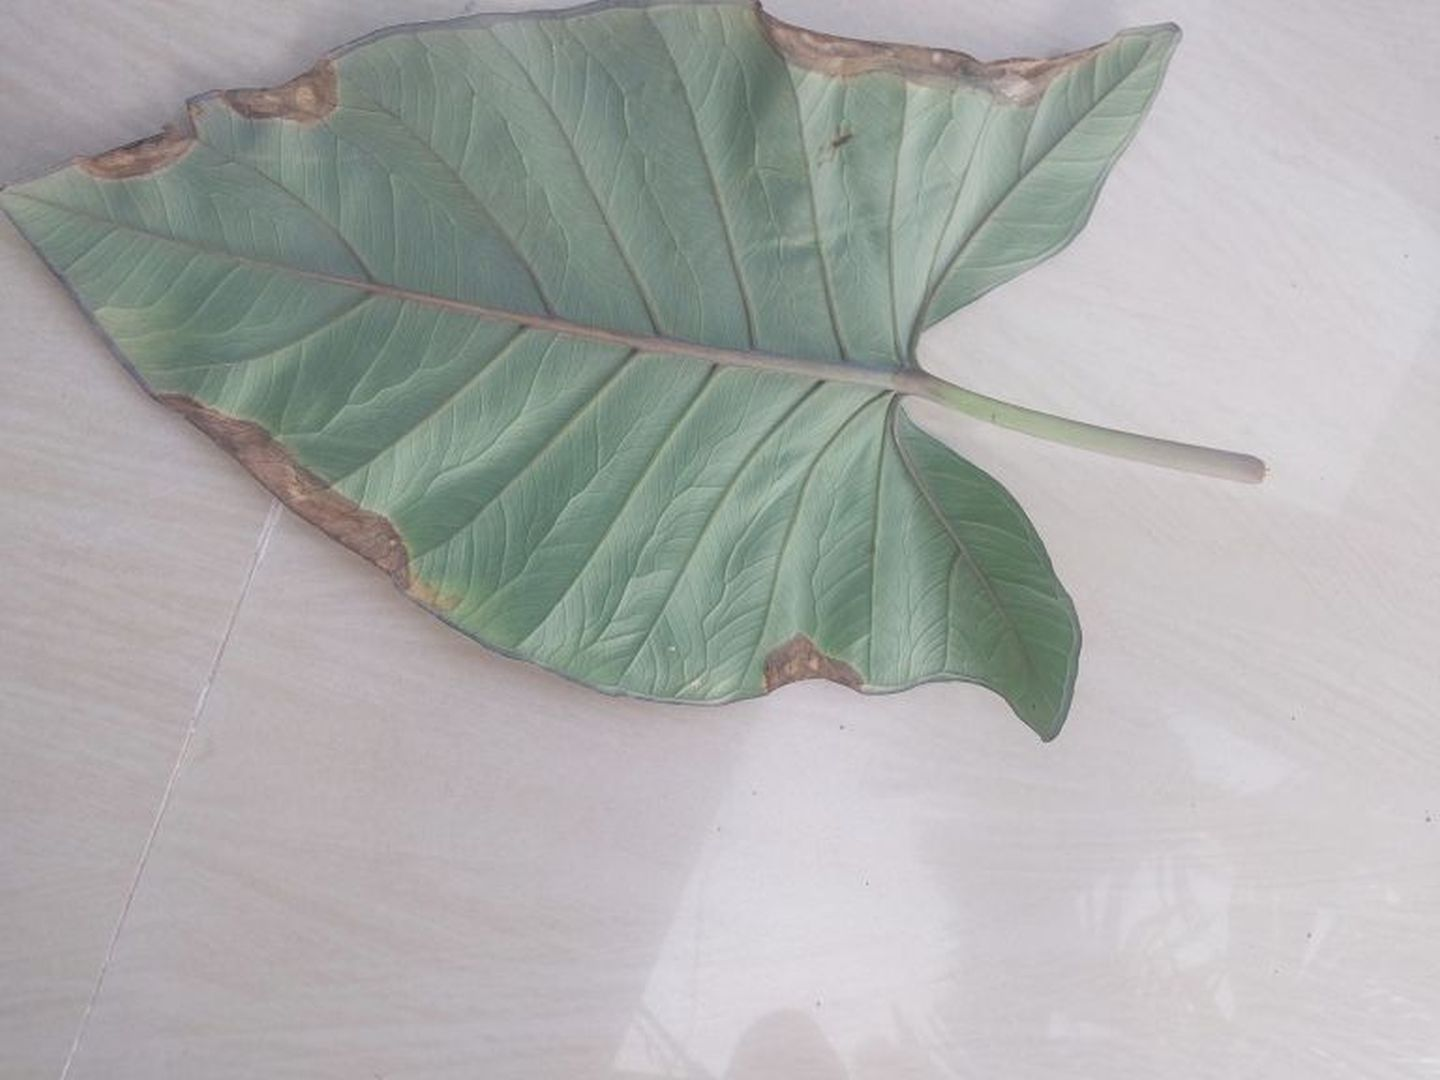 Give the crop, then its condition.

taro, leaf blight
